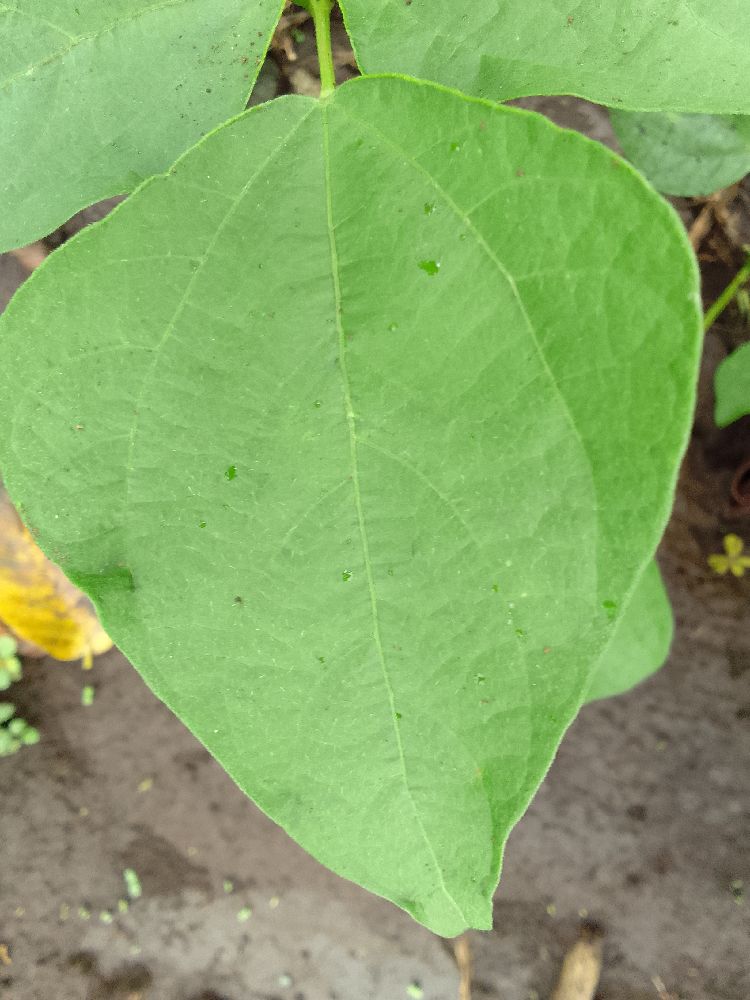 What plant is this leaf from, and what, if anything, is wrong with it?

common bean, healthy
